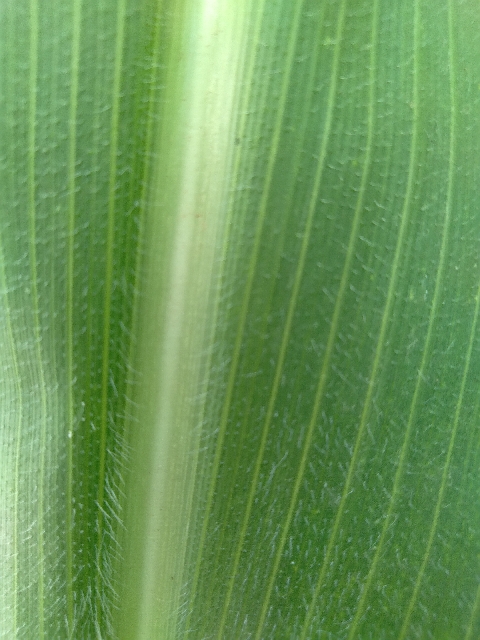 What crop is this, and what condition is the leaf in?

maize, healthy
